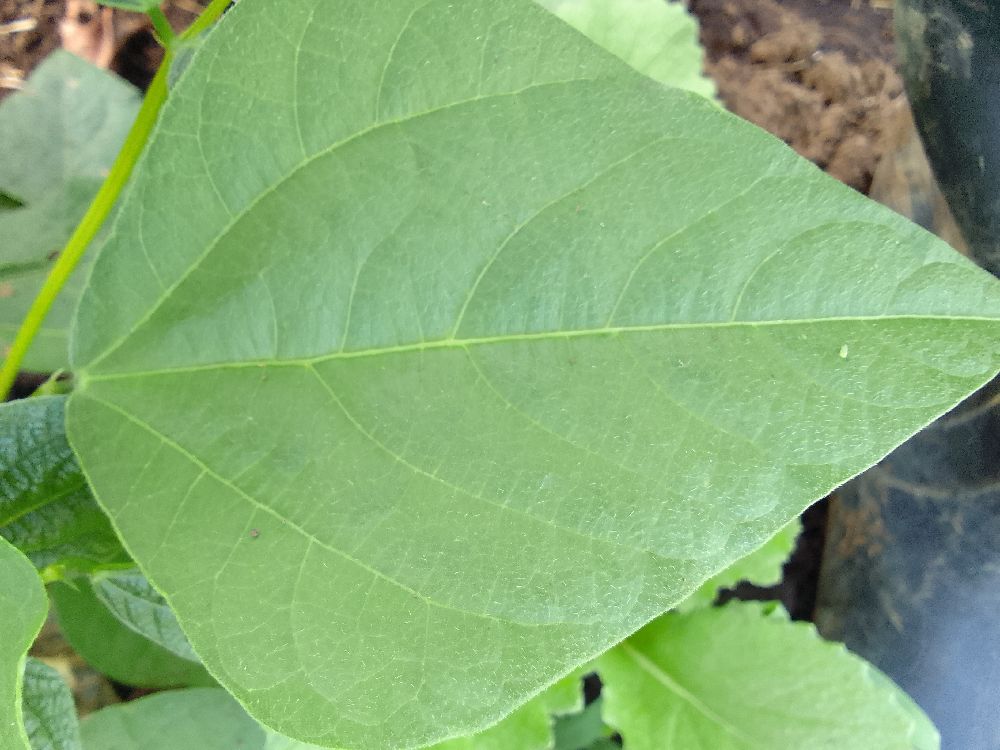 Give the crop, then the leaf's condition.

common bean, healthy
